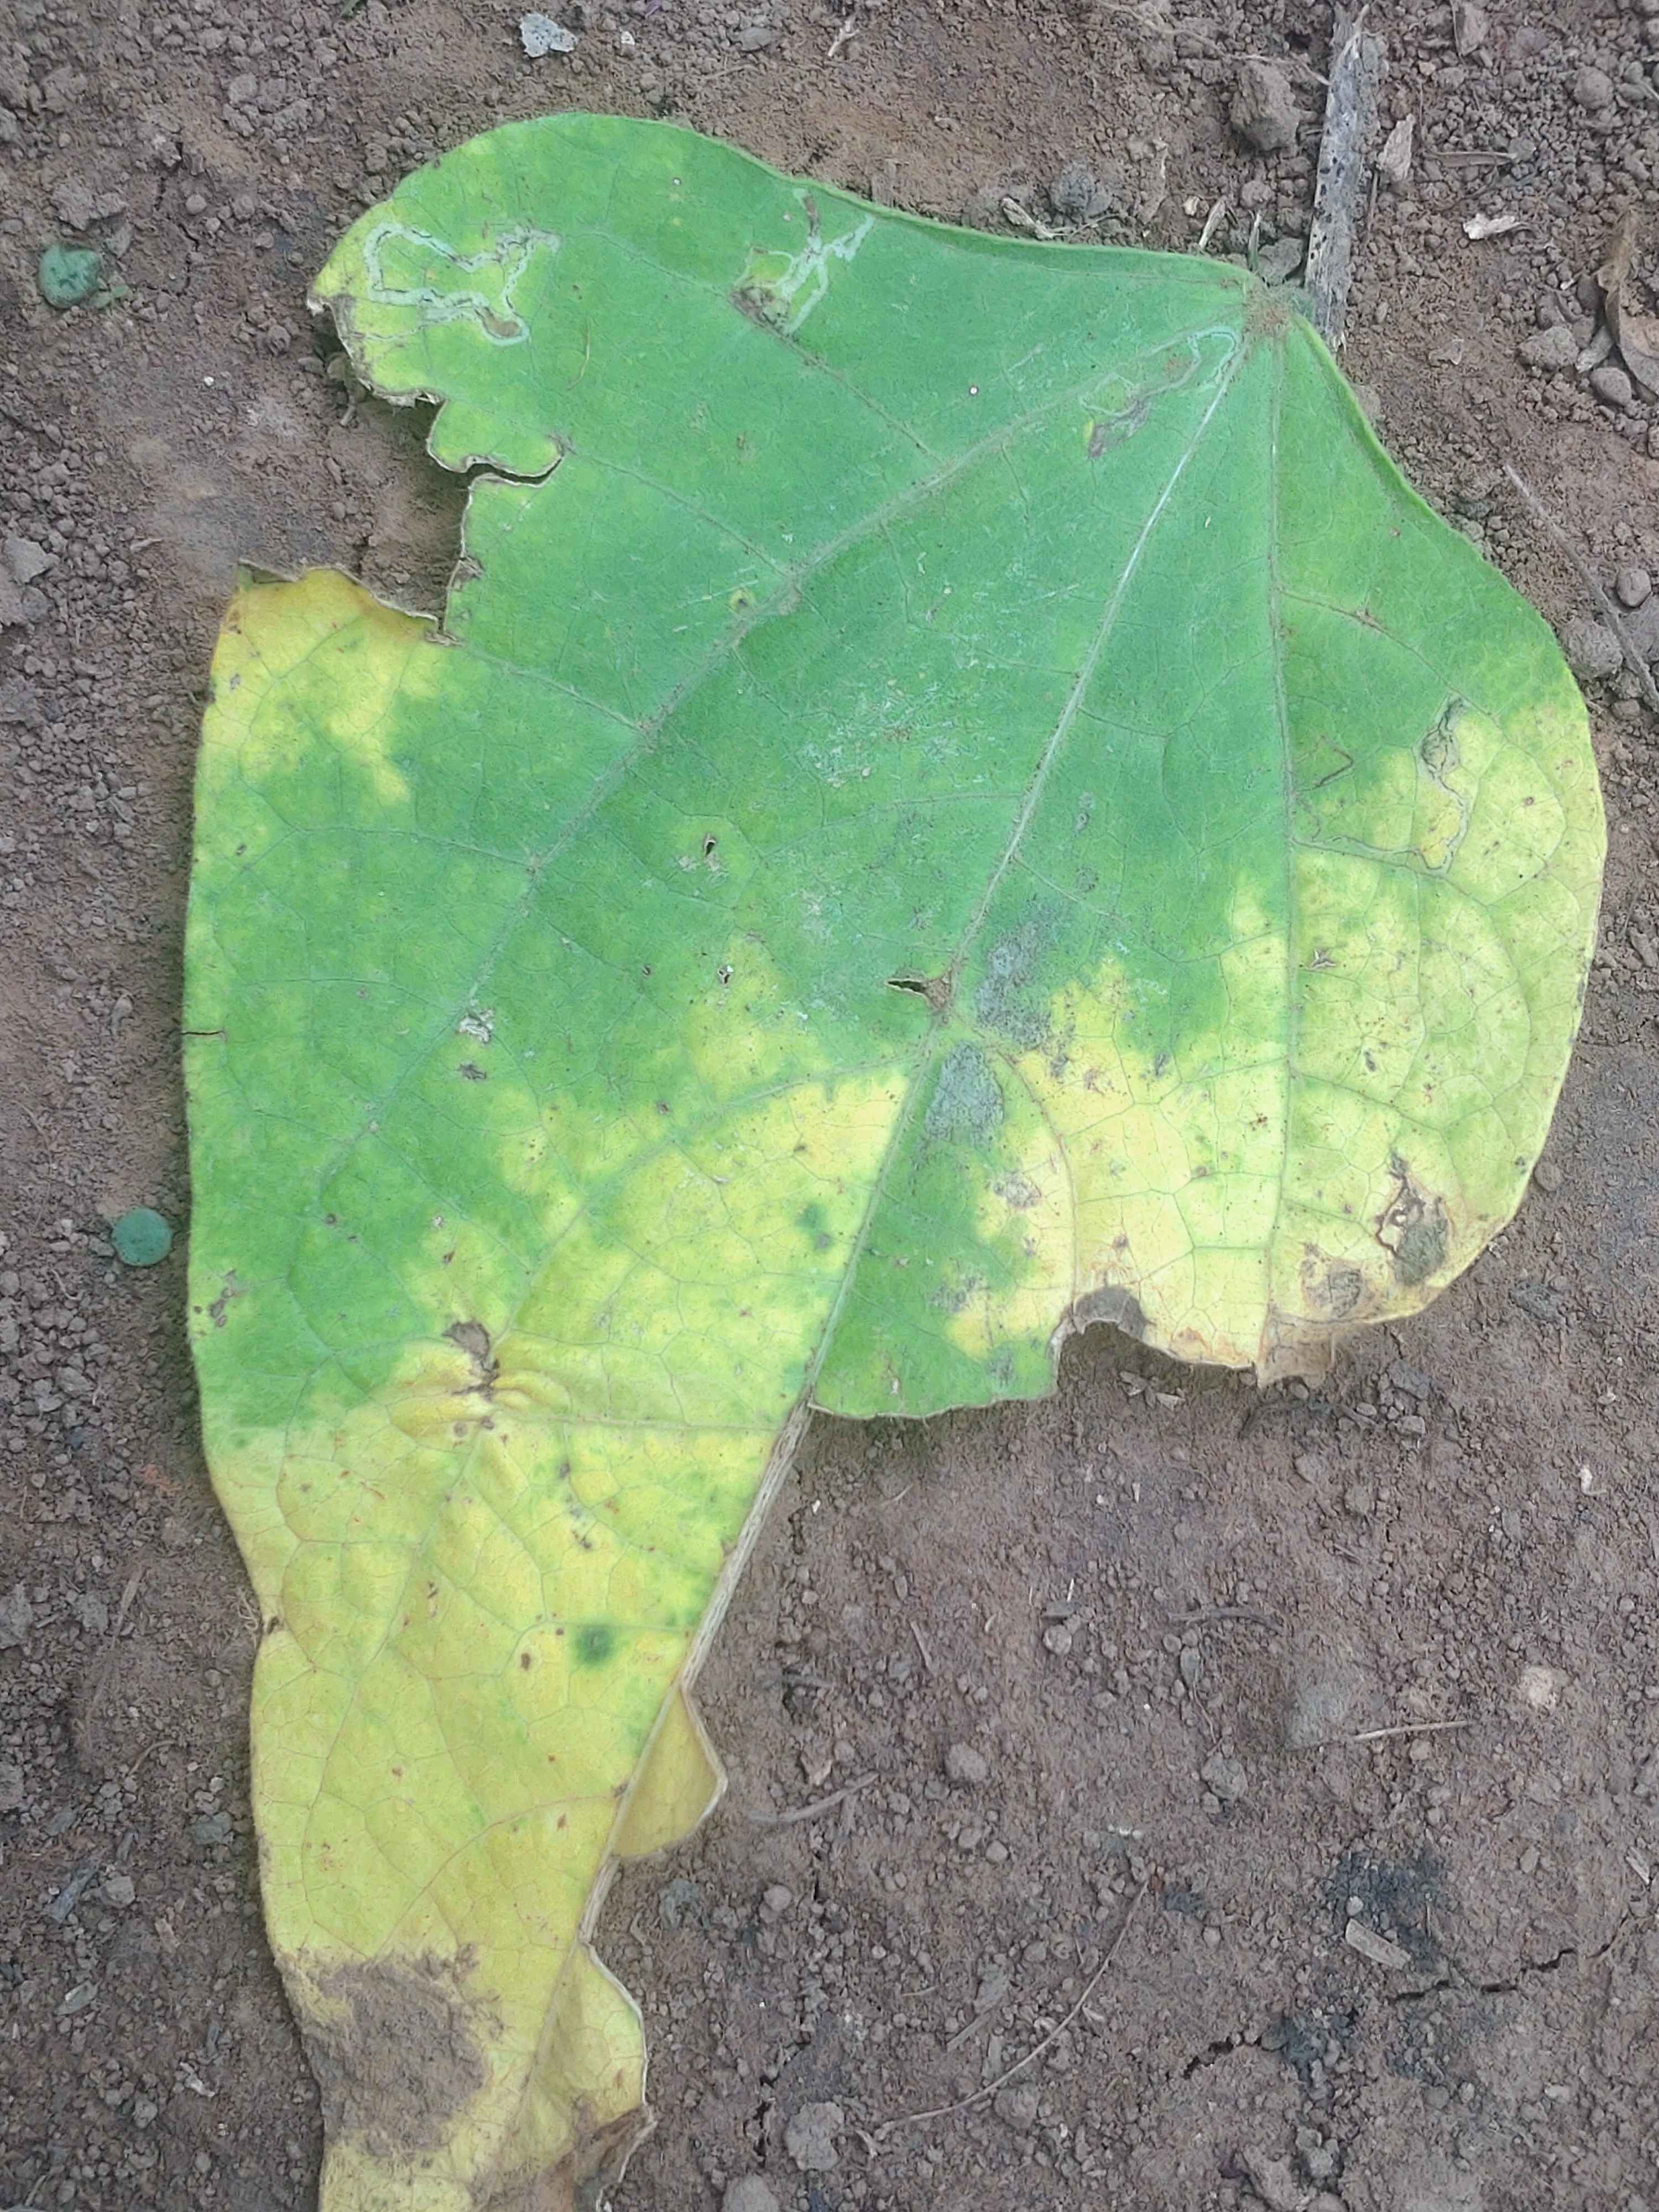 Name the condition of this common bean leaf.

anthracnose
